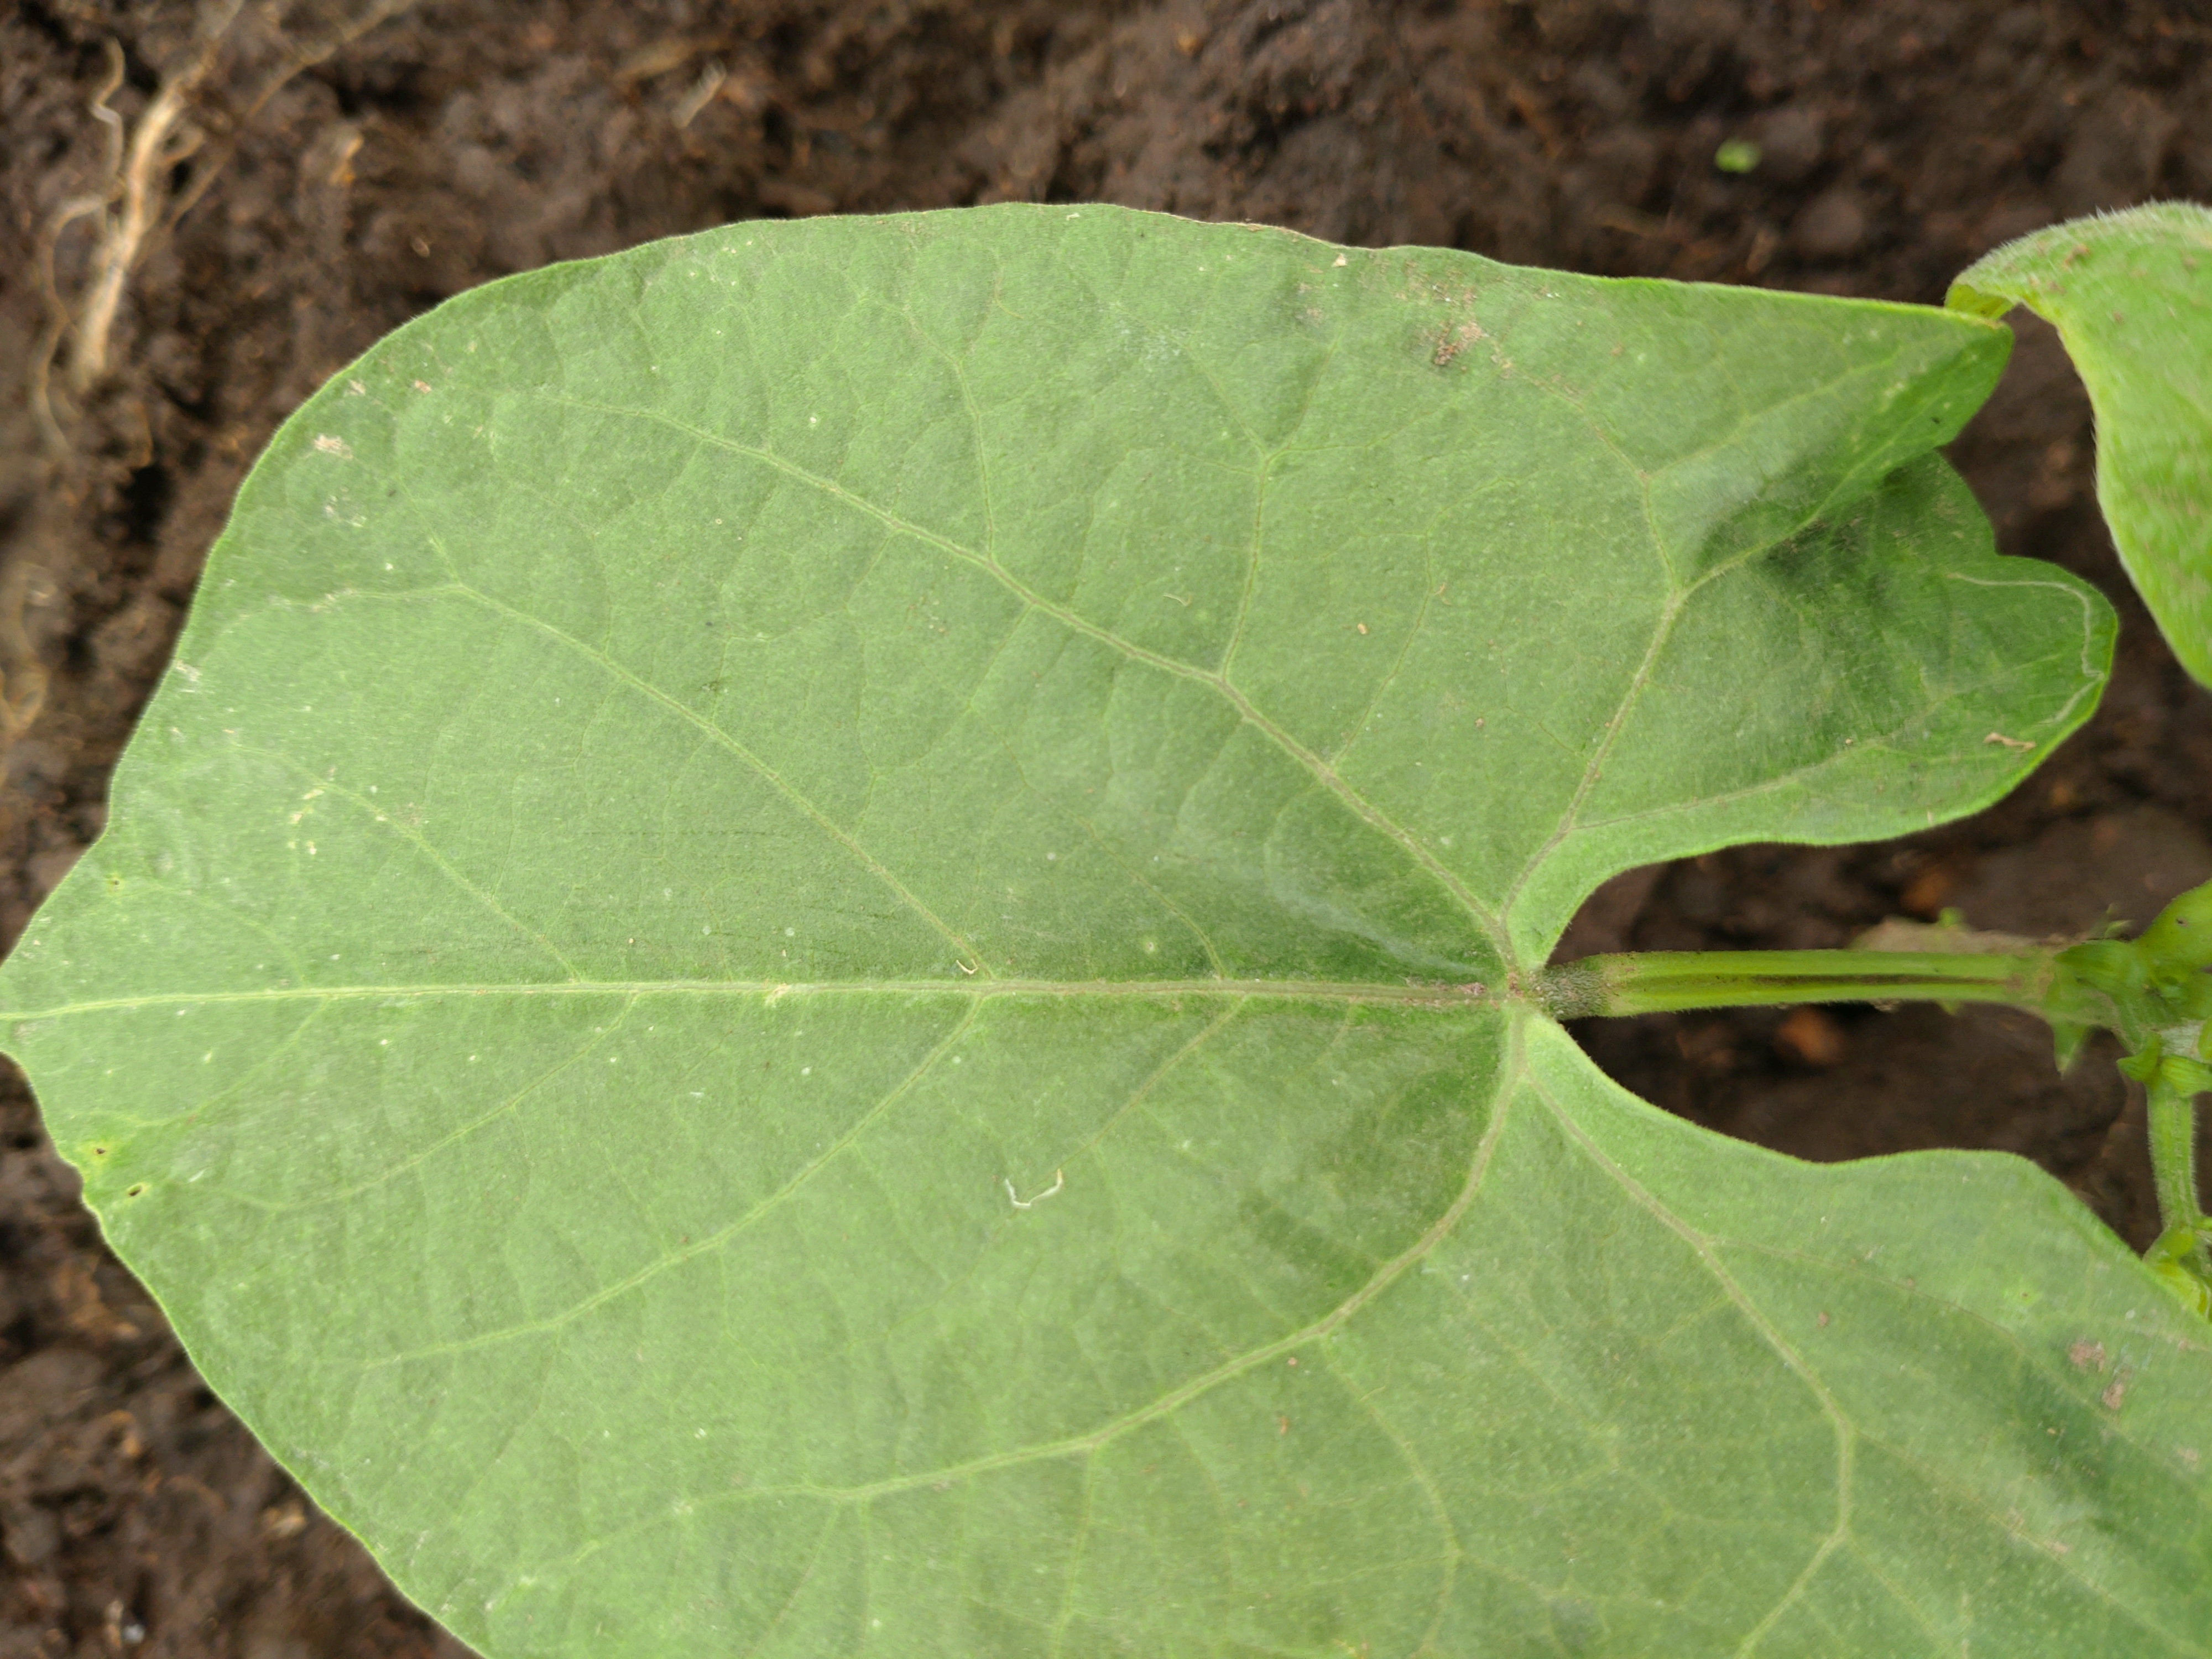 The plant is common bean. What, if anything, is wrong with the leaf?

healthy
